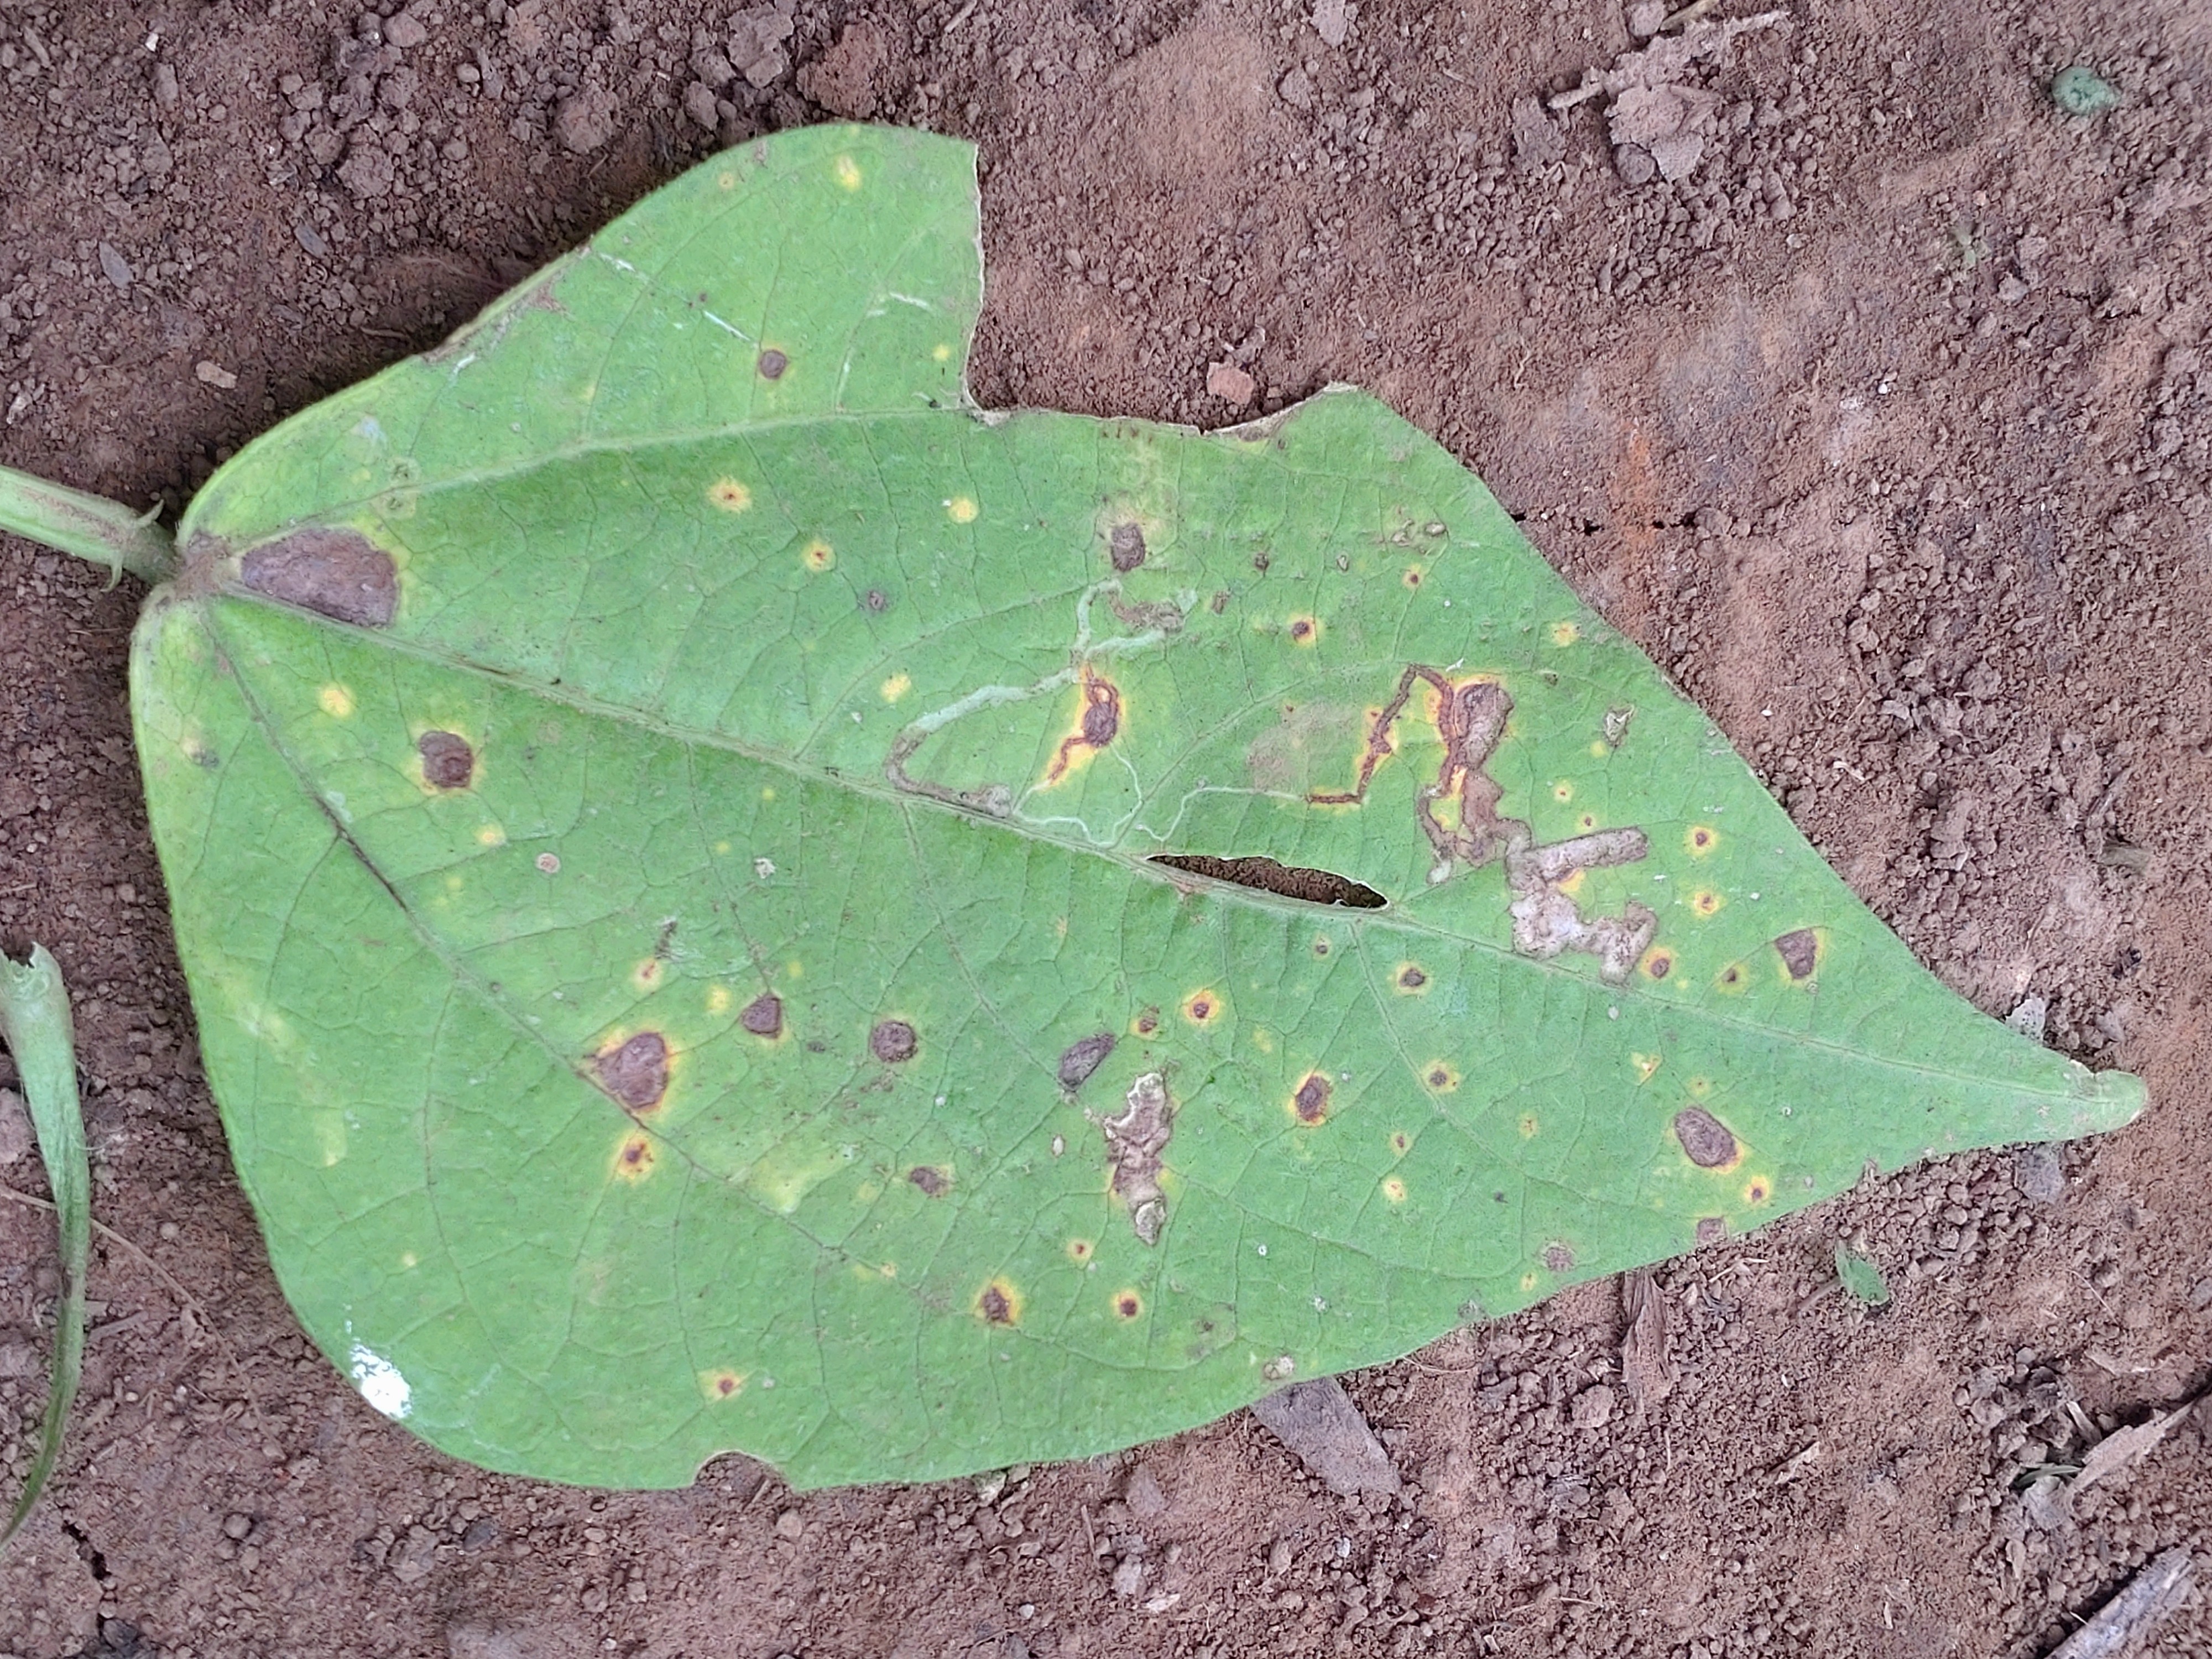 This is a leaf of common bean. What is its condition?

rust
